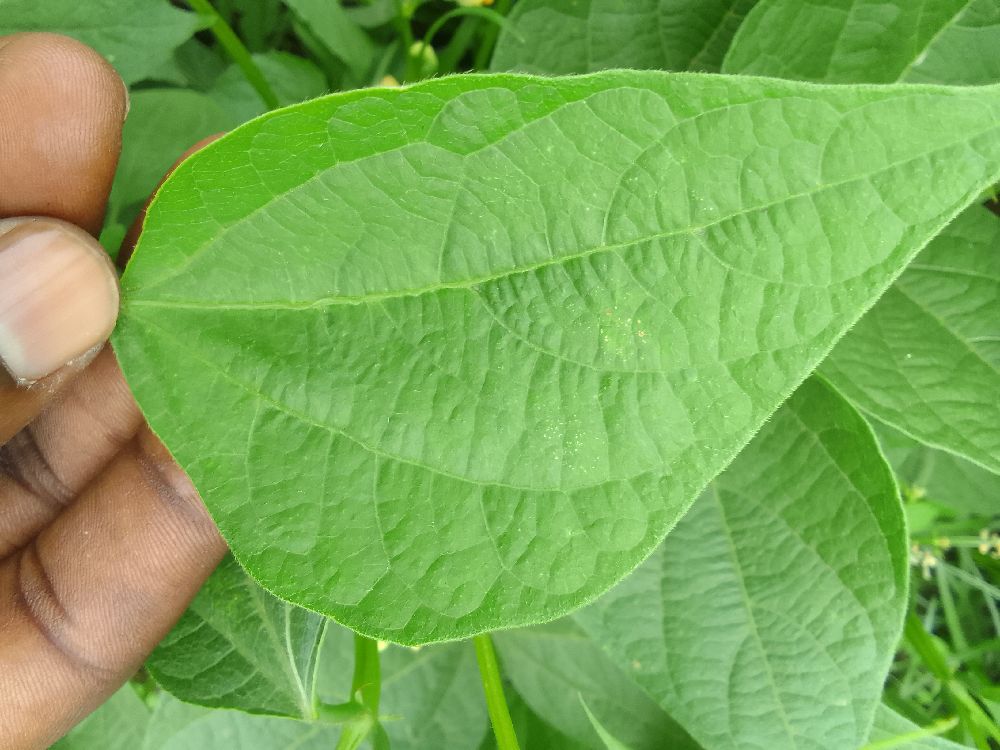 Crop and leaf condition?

common bean, healthy
